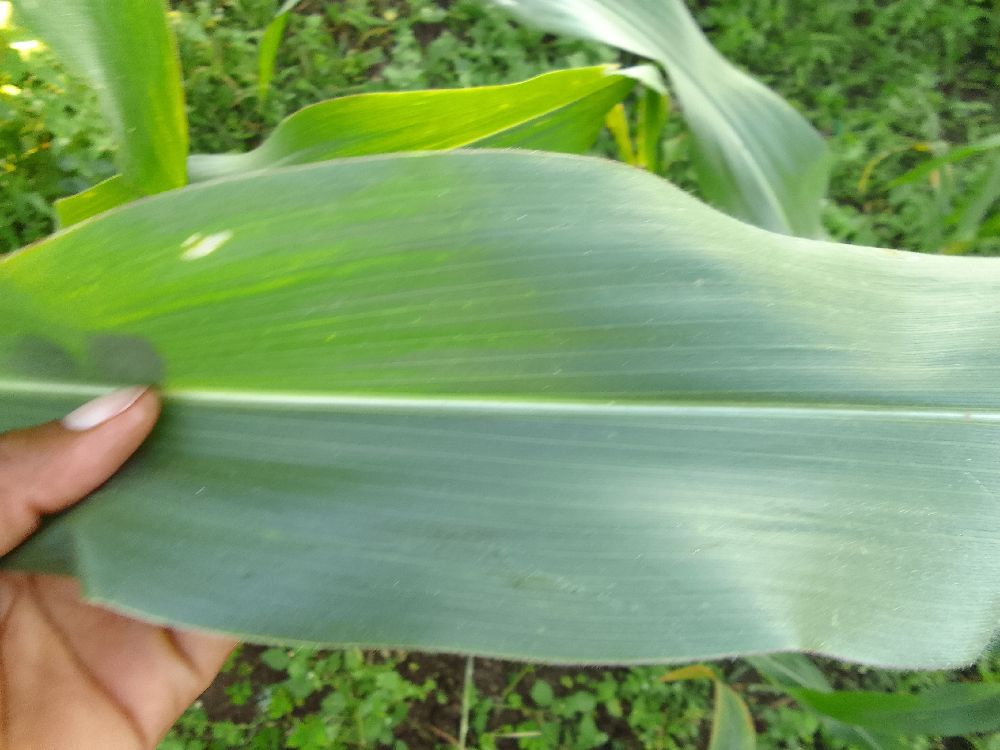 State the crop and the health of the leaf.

maize, healthy
